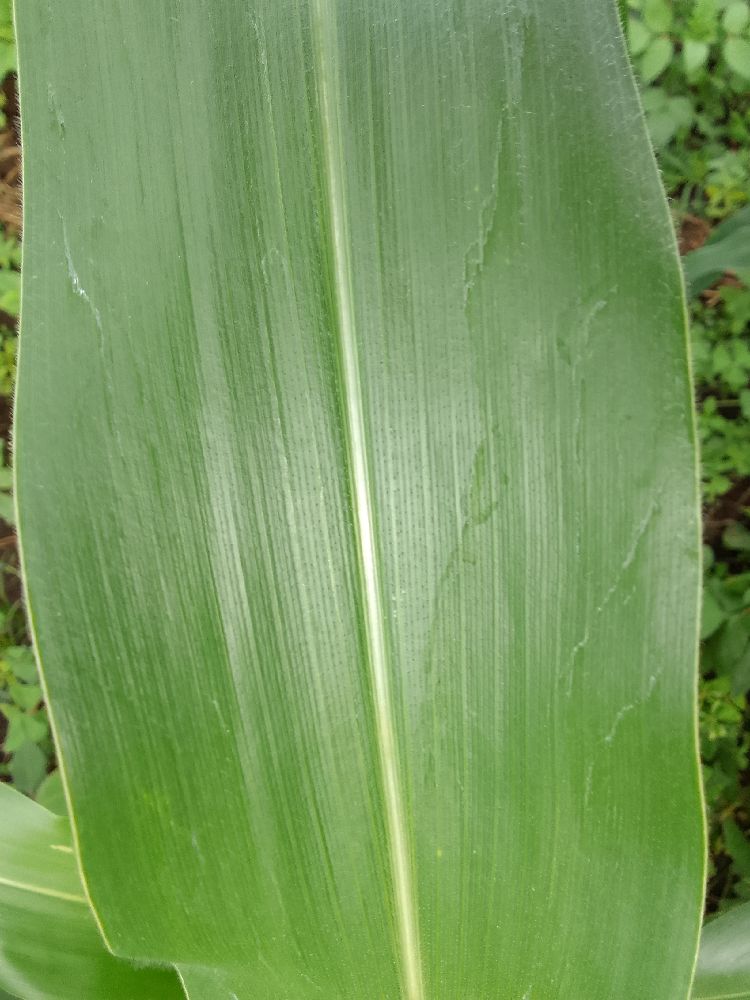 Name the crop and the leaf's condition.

maize, healthy
